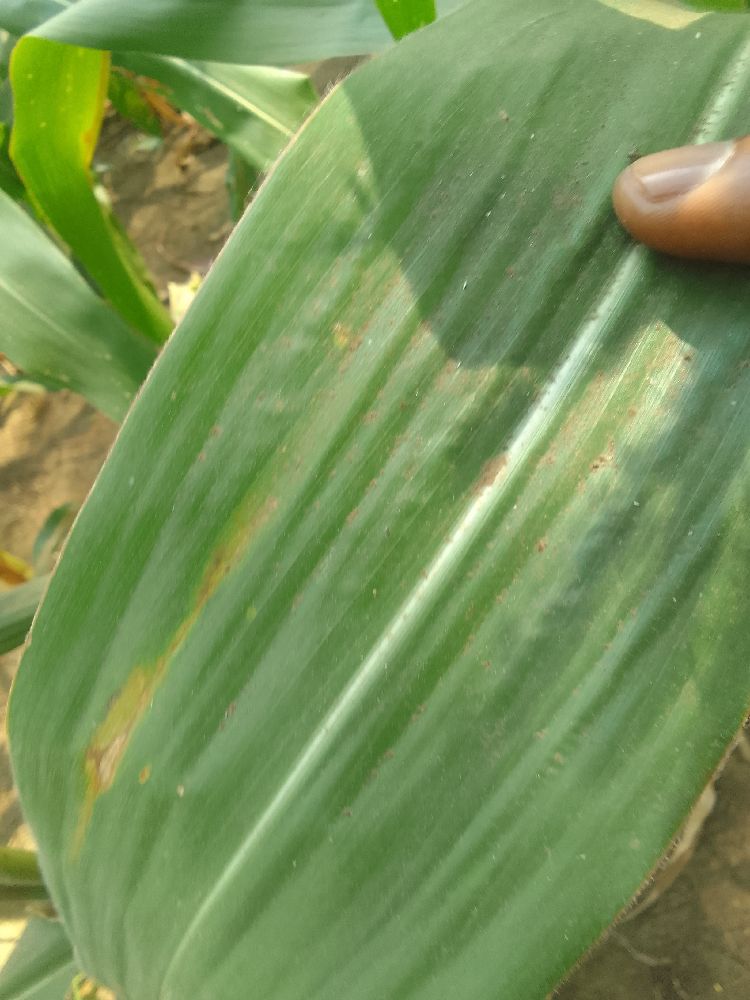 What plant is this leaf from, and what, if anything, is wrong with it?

maize, healthy
